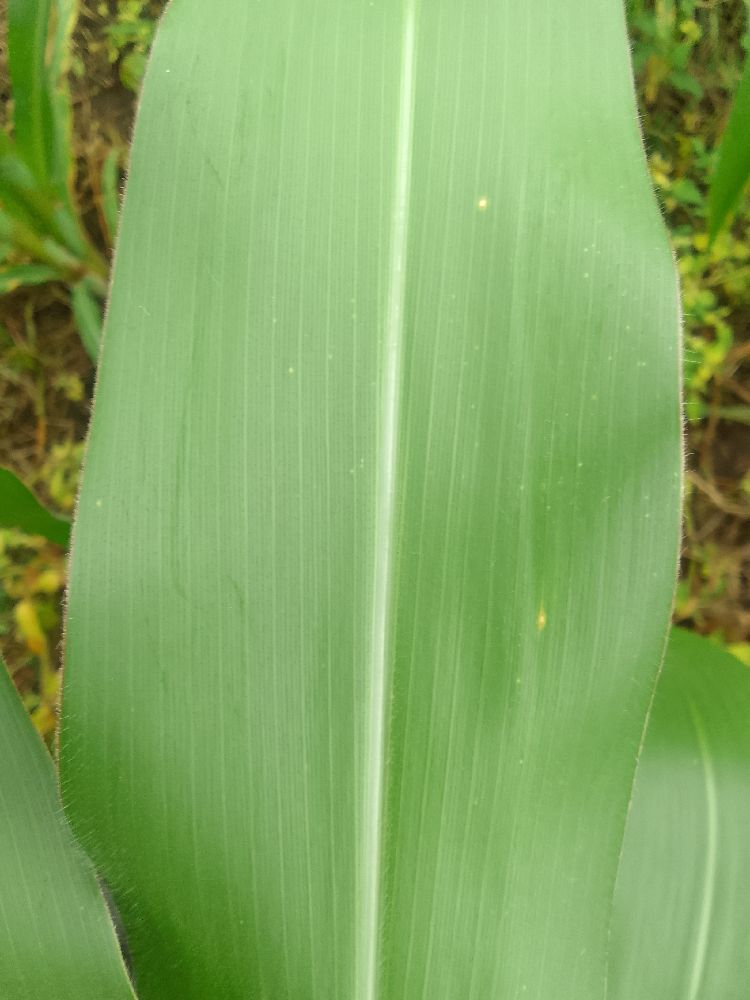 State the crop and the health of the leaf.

maize, healthy
